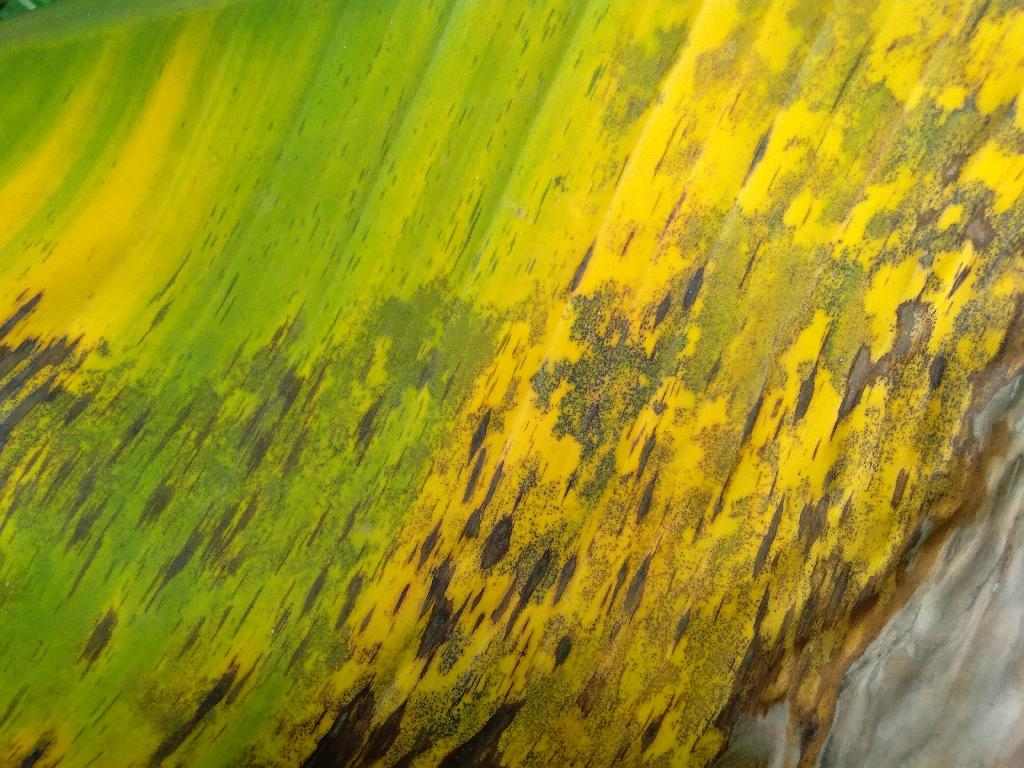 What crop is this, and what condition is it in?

banana, black sigatoka
